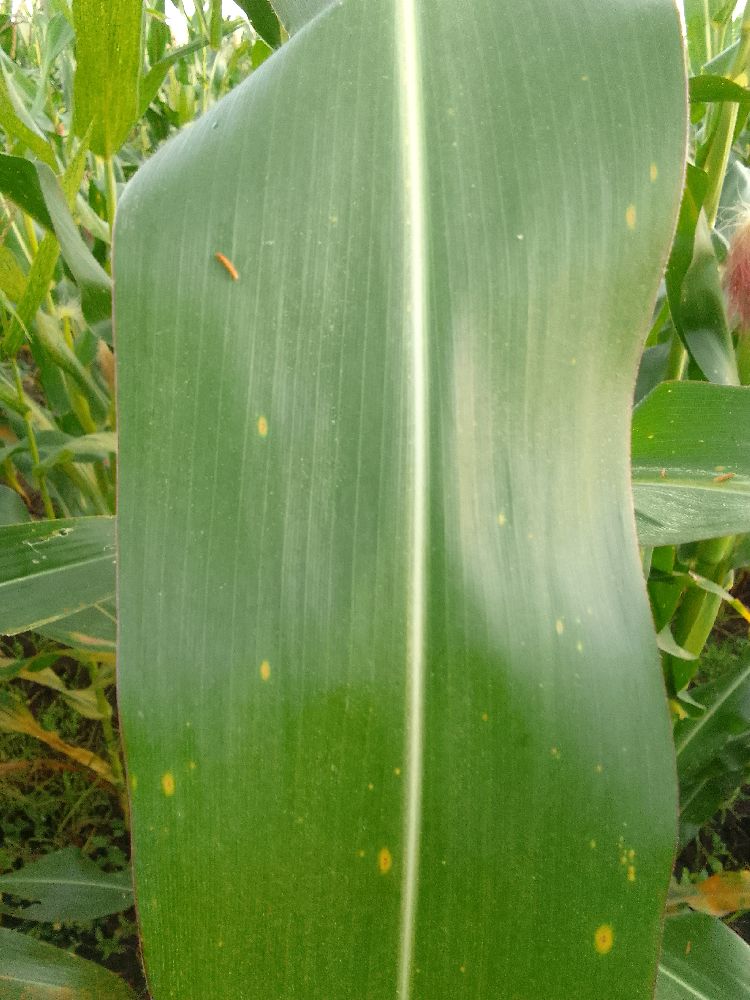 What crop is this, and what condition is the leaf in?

maize, healthy
